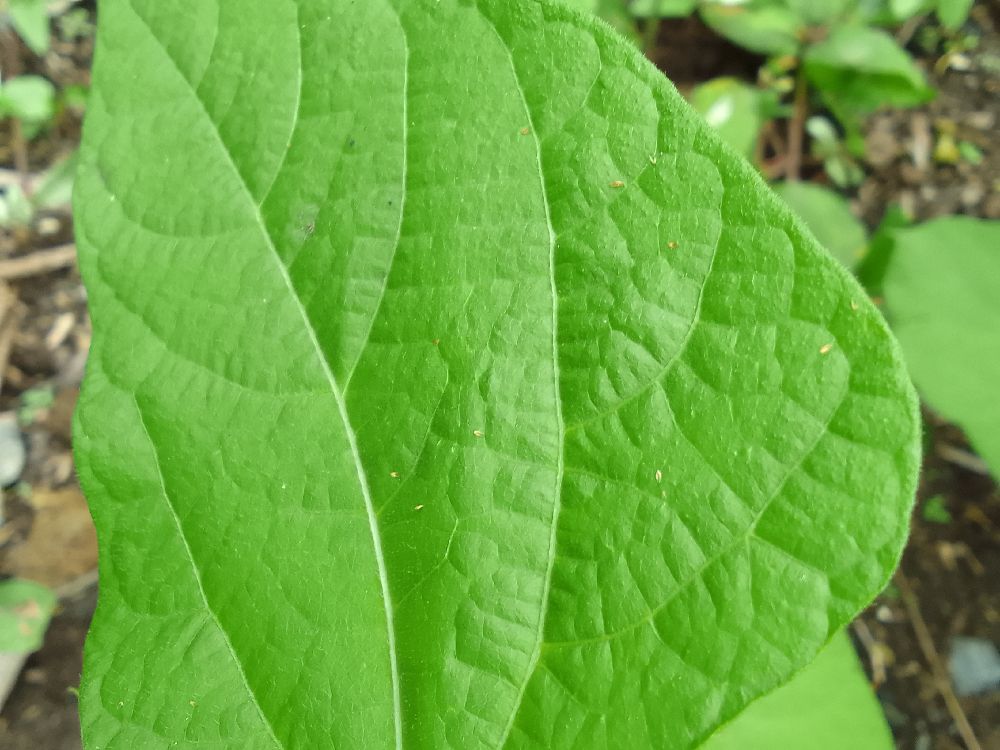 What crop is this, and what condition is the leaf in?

common bean, healthy
